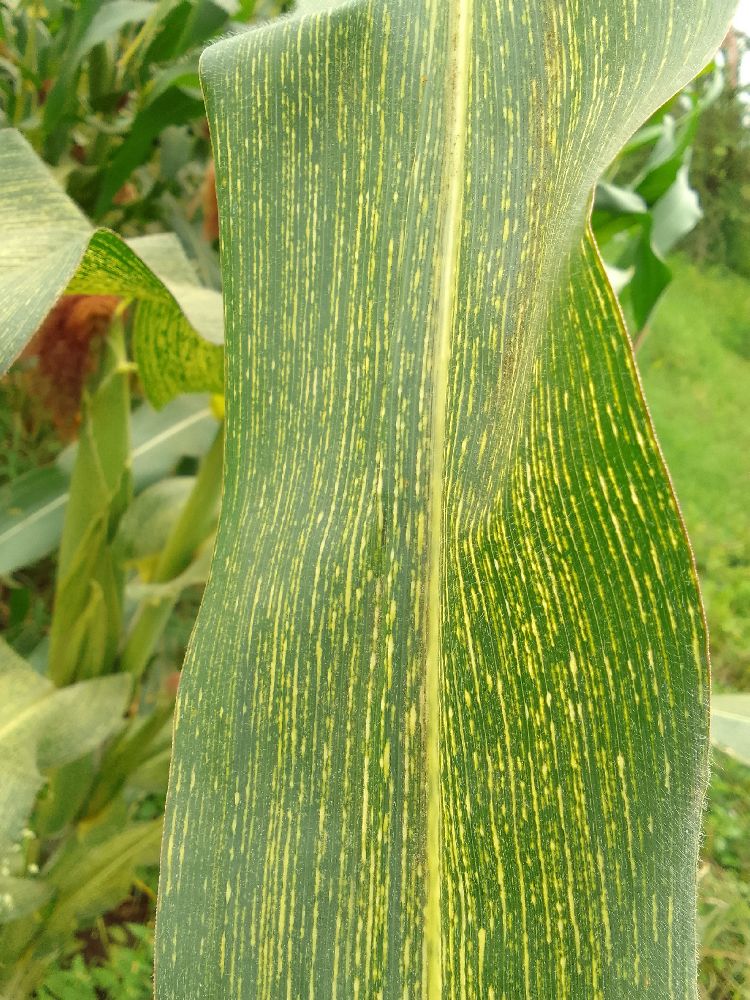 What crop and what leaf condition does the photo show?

maize, maize streak virus
